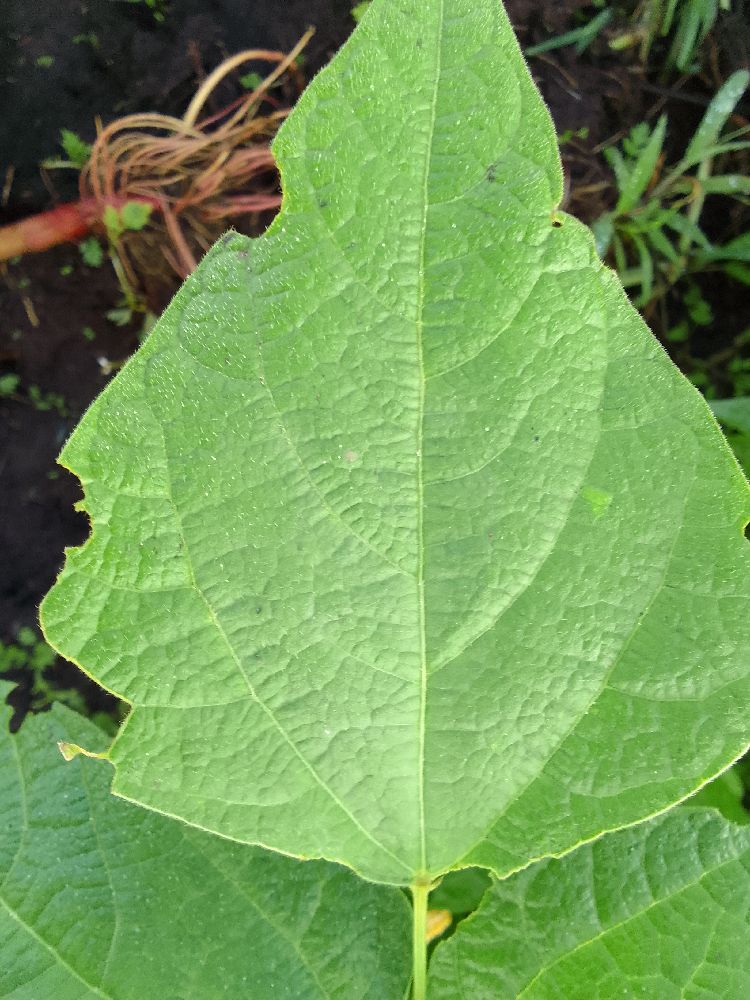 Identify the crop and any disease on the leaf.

common bean, healthy
